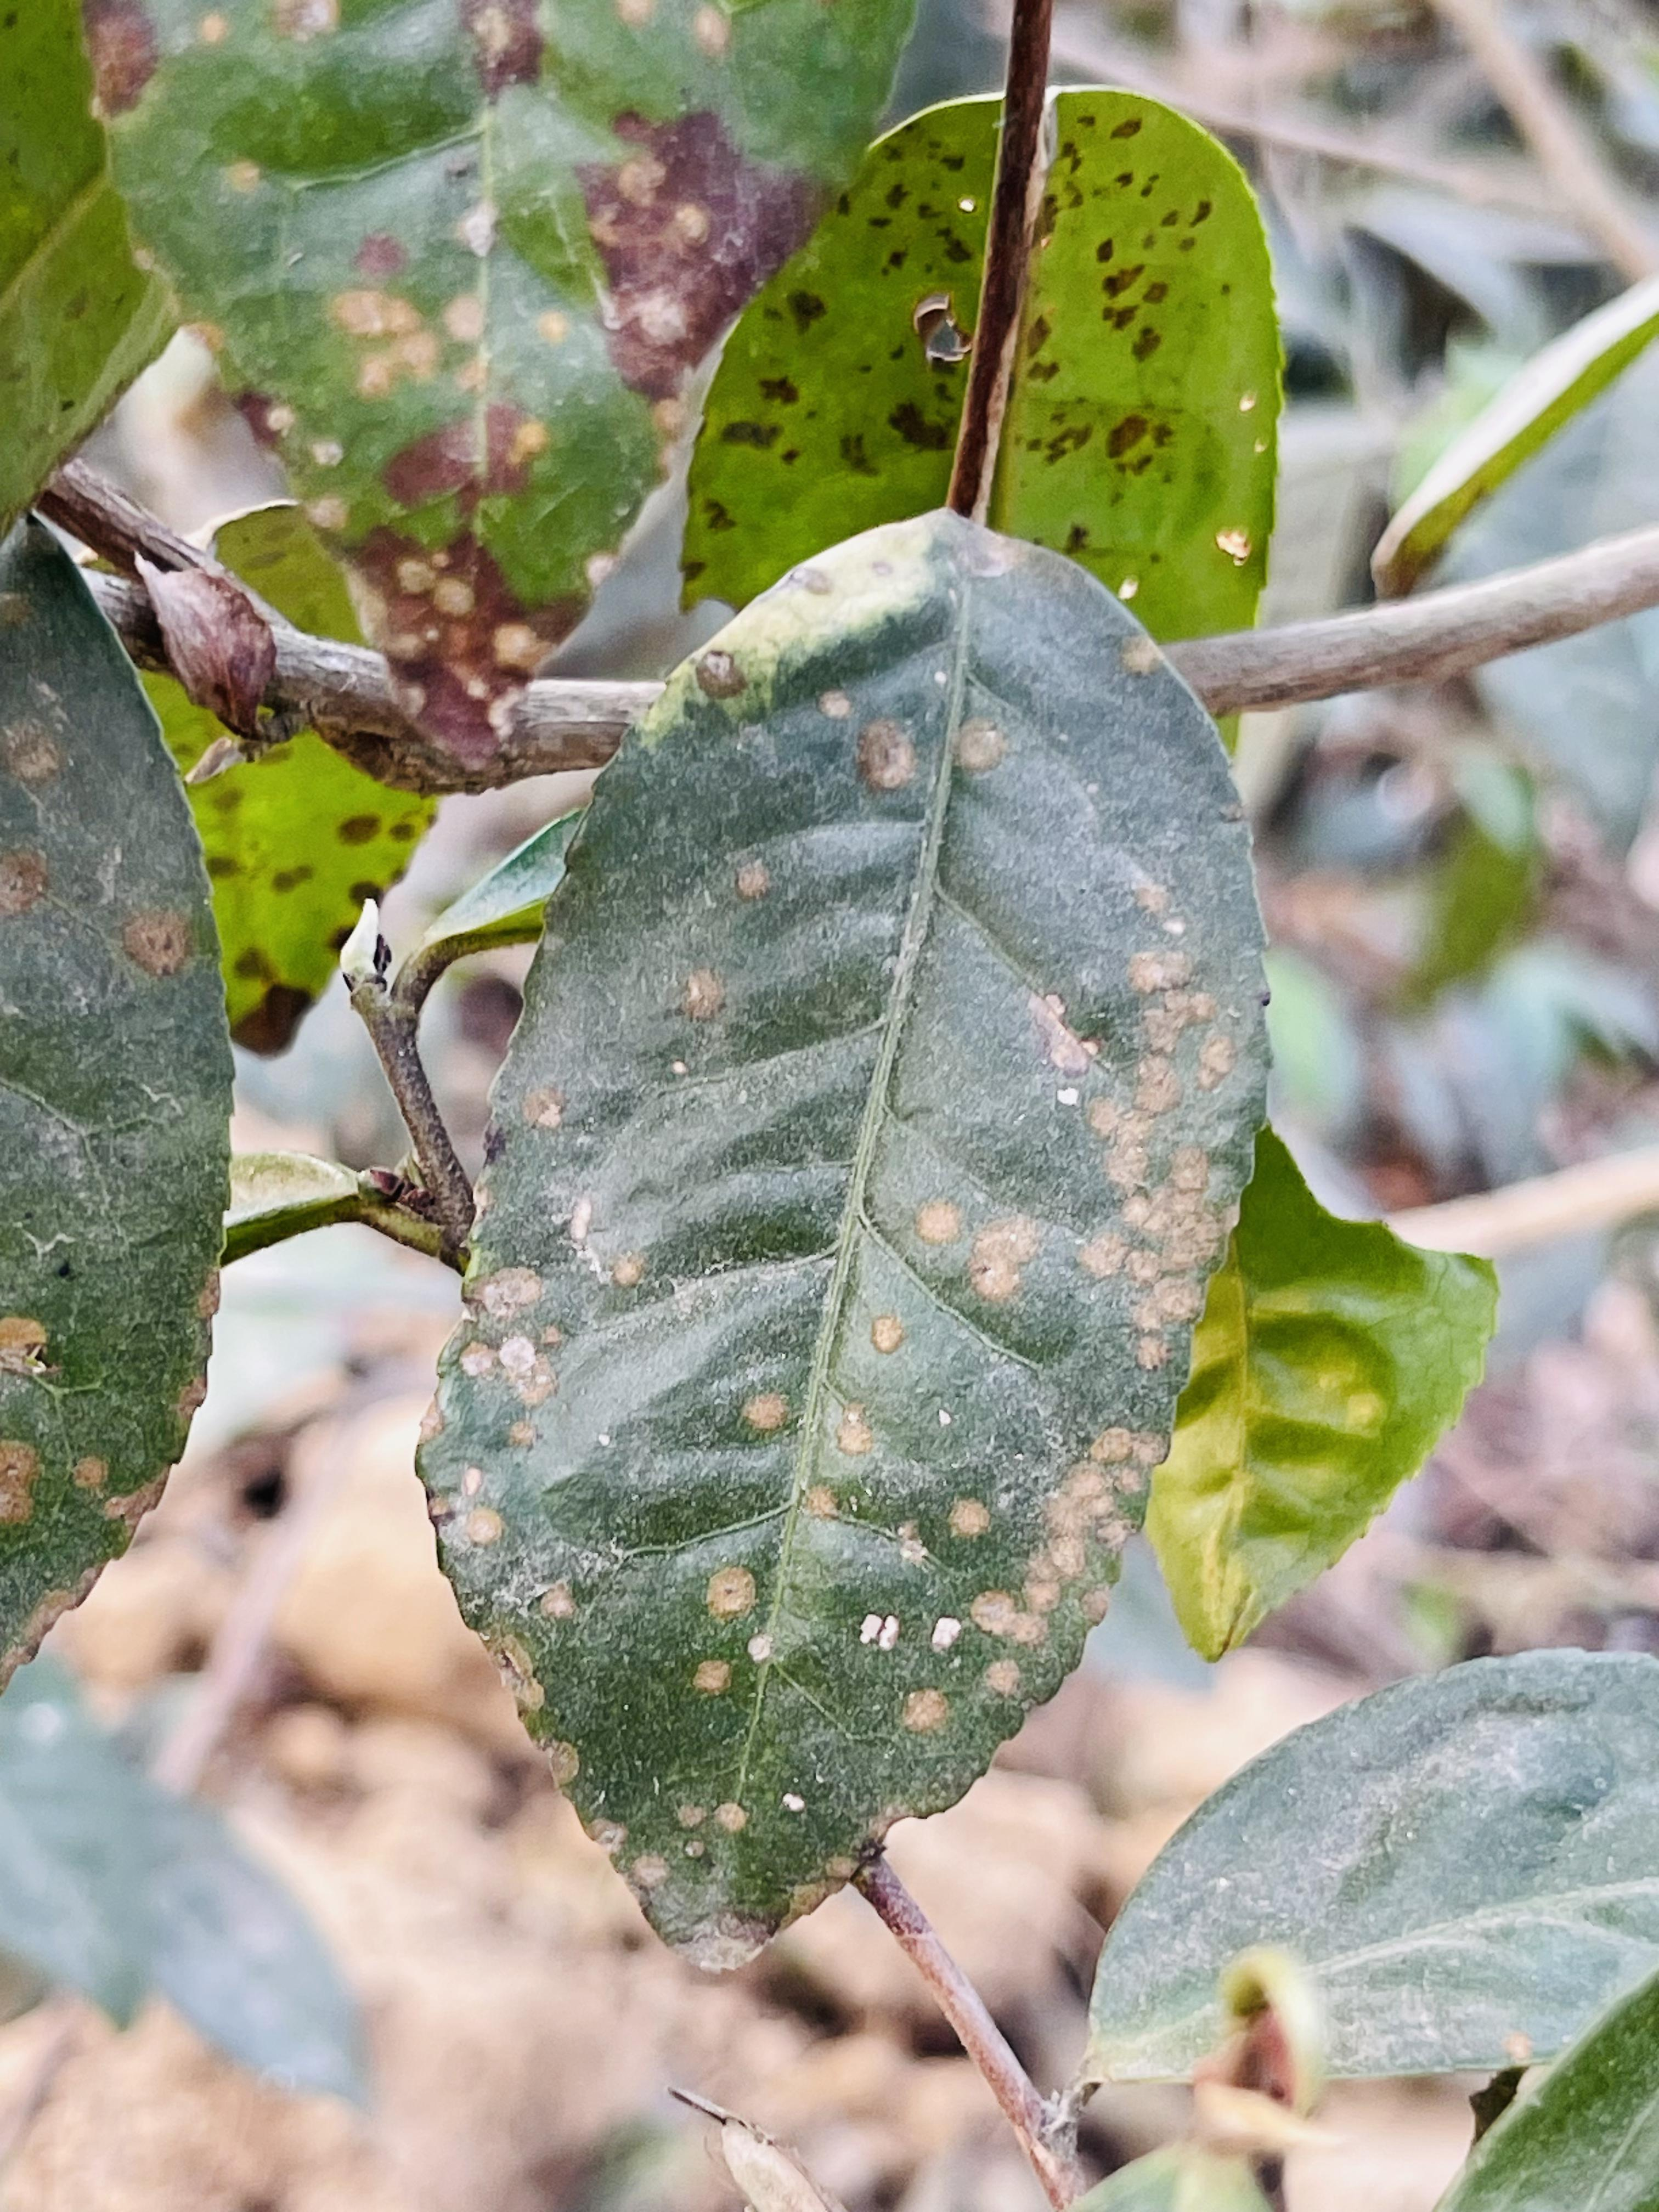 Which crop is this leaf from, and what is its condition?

tea, red rust
